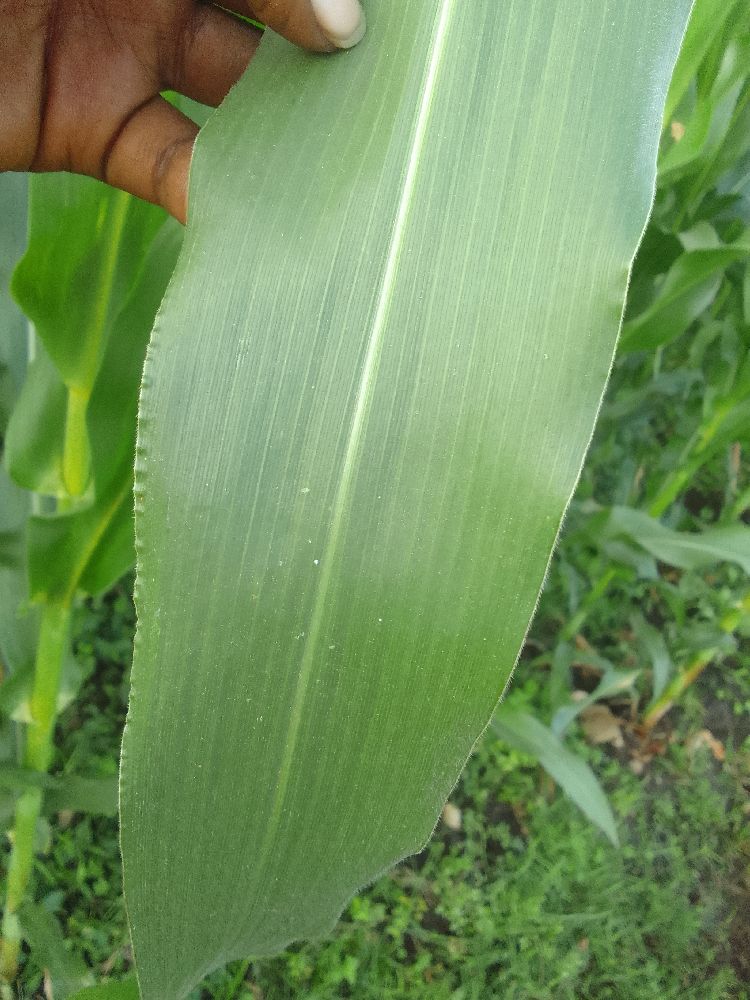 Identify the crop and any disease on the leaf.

maize, healthy
